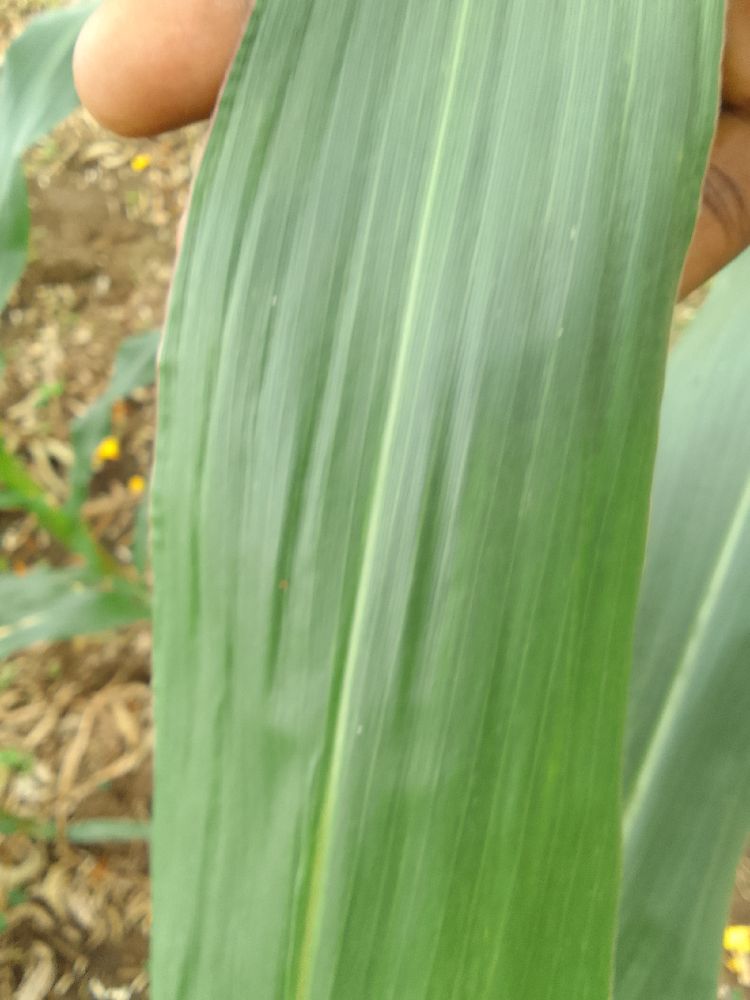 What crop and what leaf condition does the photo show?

maize, healthy
